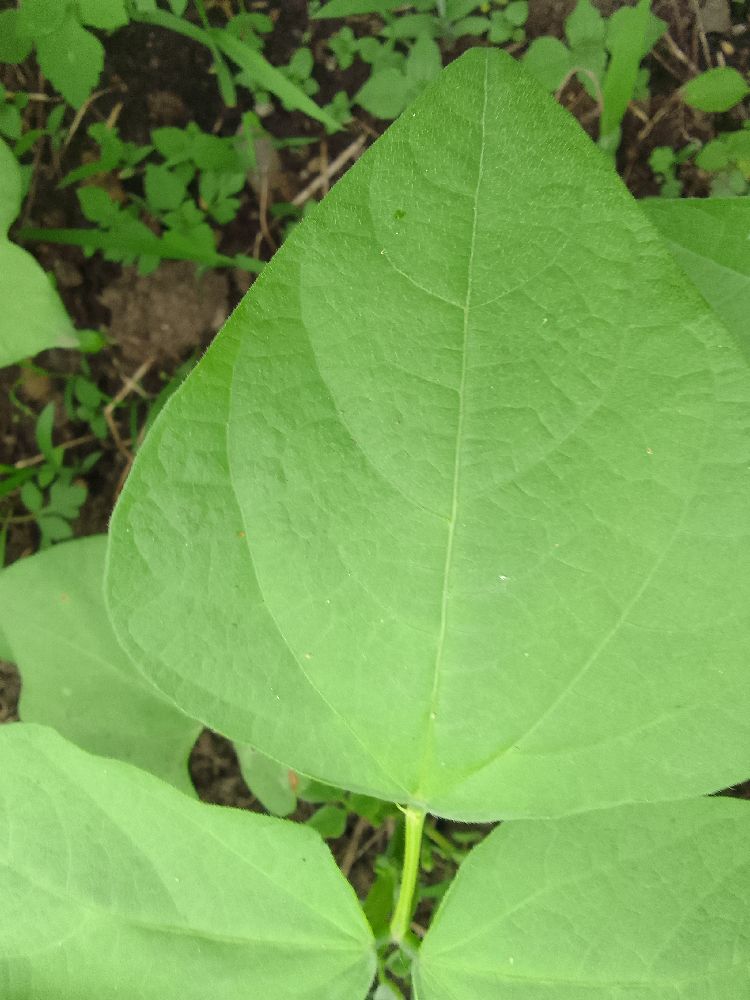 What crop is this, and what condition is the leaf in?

common bean, healthy
